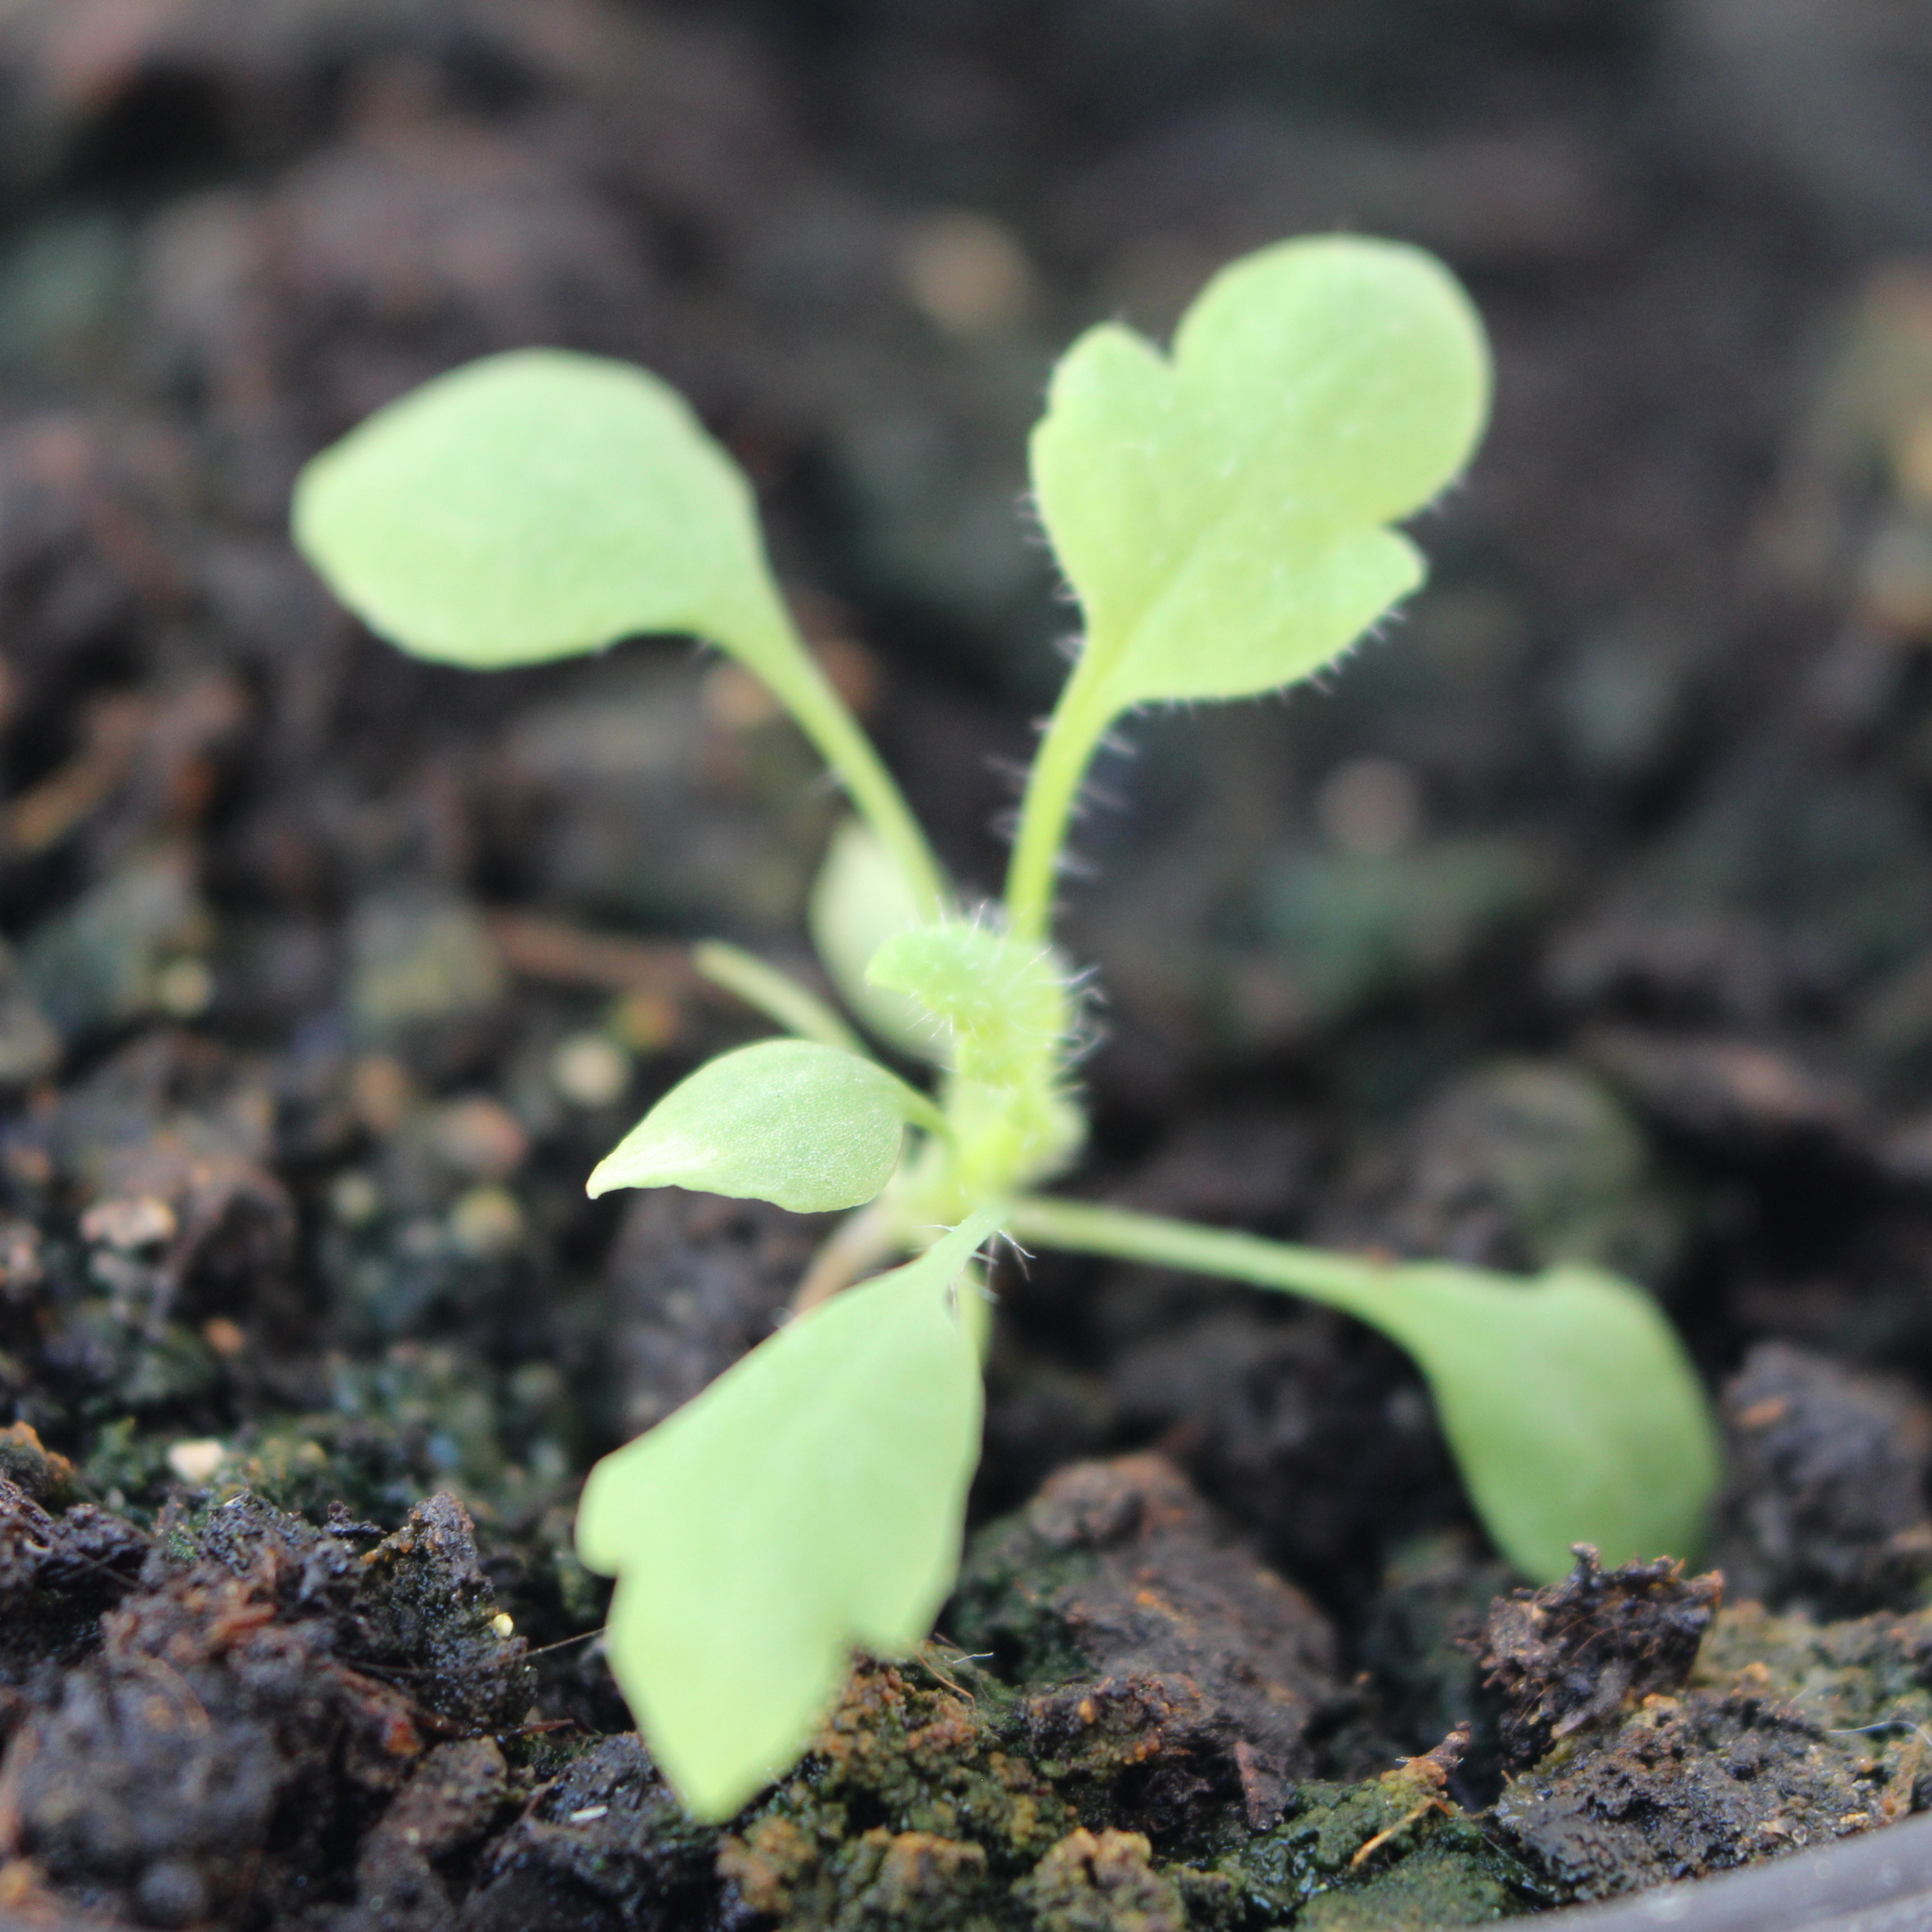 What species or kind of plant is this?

Papaver rhoeas
